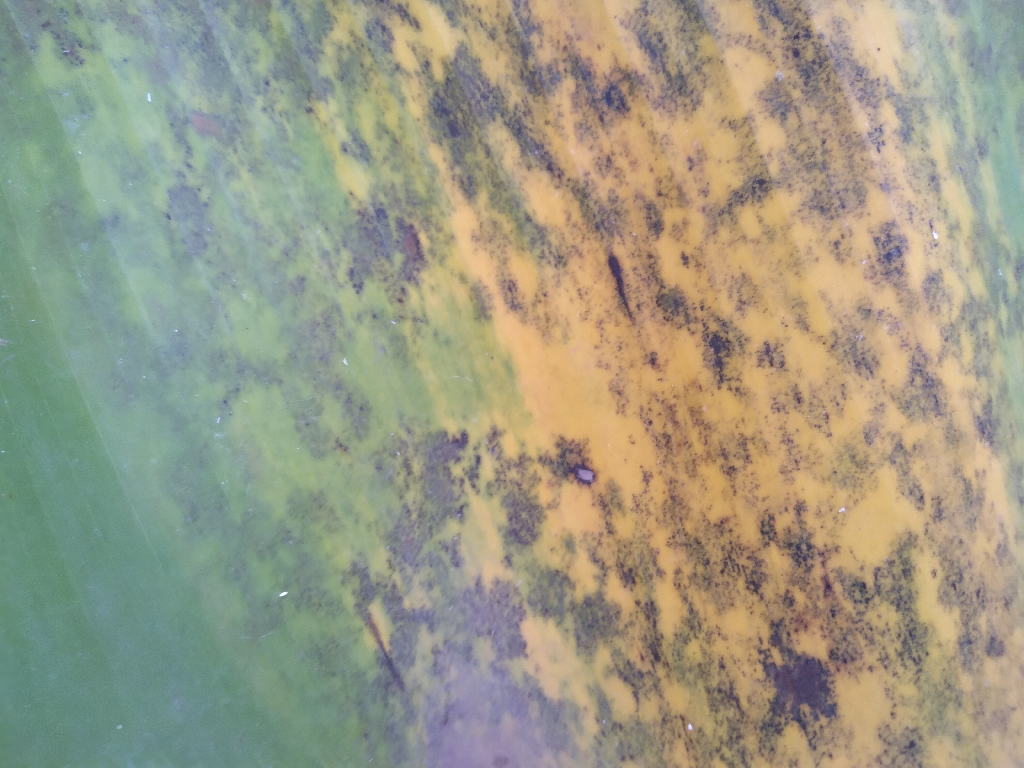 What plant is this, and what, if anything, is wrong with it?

banana, black sigatoka
